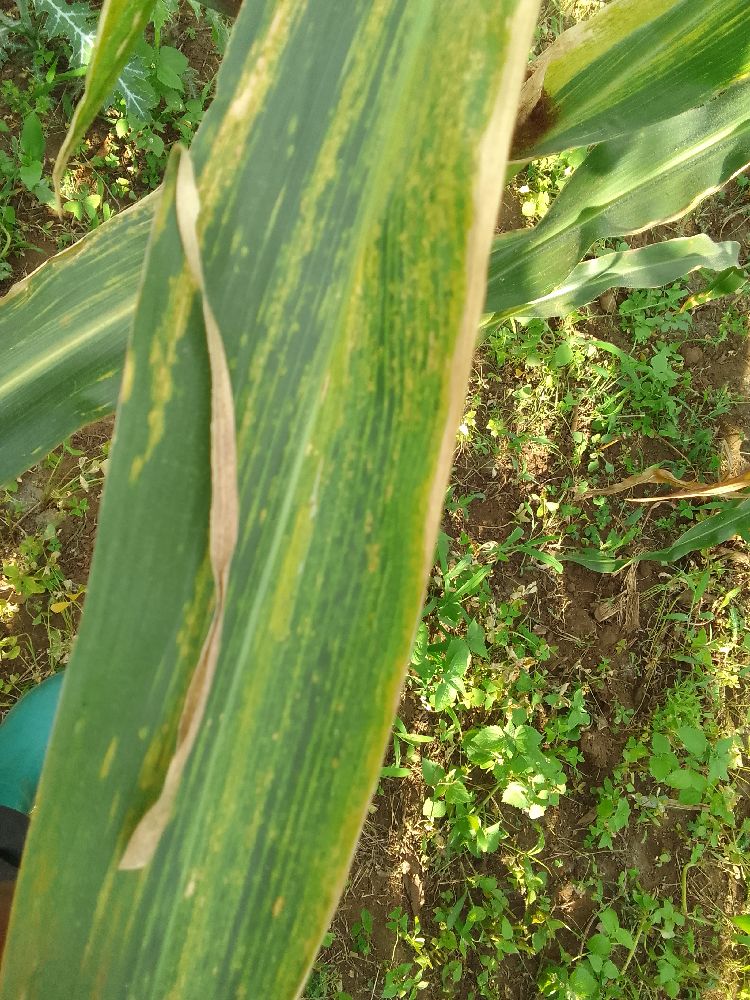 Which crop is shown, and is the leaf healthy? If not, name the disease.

maize, maize lethal necrosis
